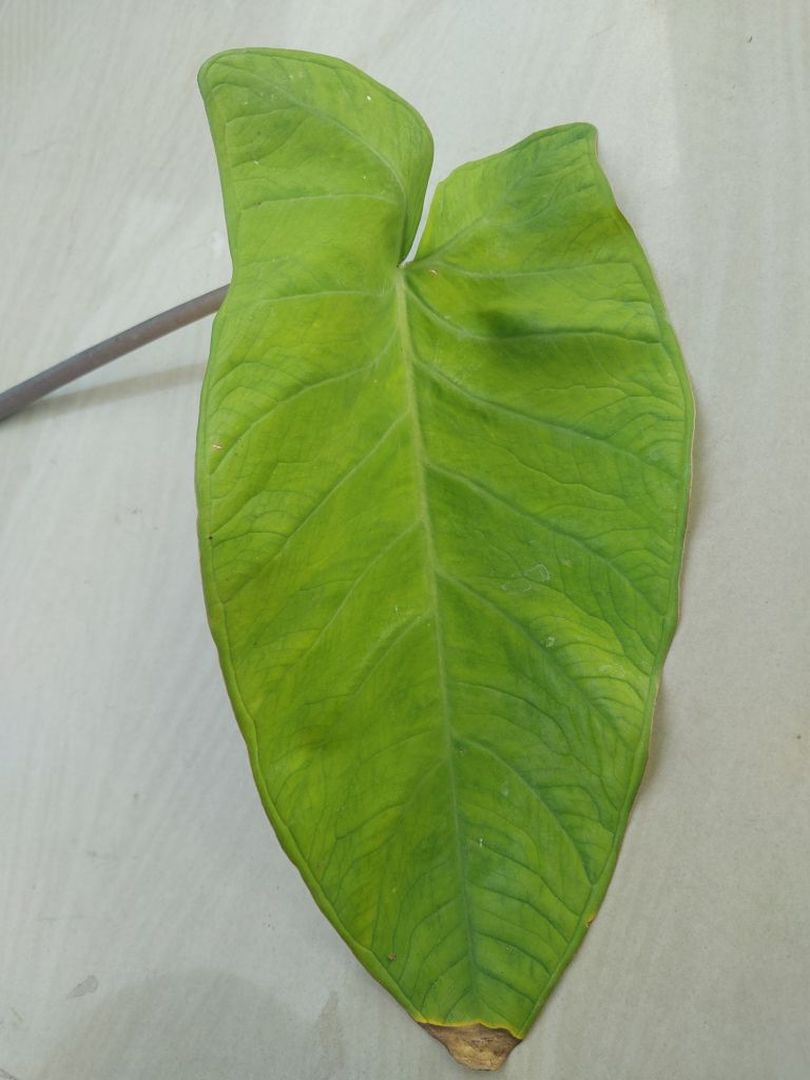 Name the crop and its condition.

taro, mosaic
